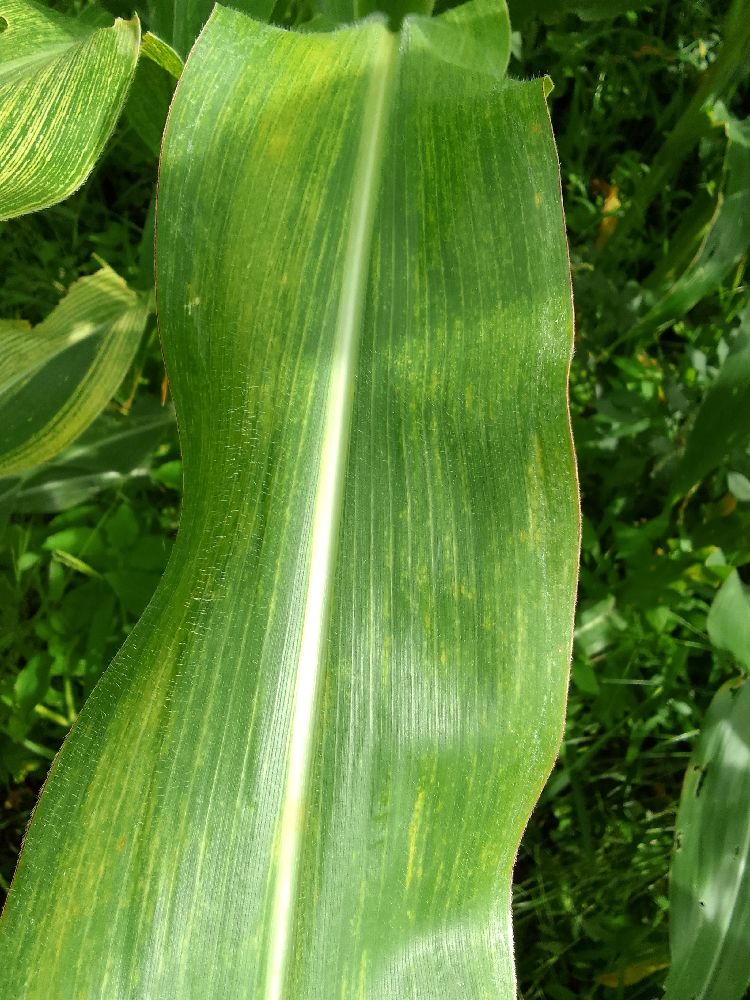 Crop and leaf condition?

maize, maize lethal necrosis
